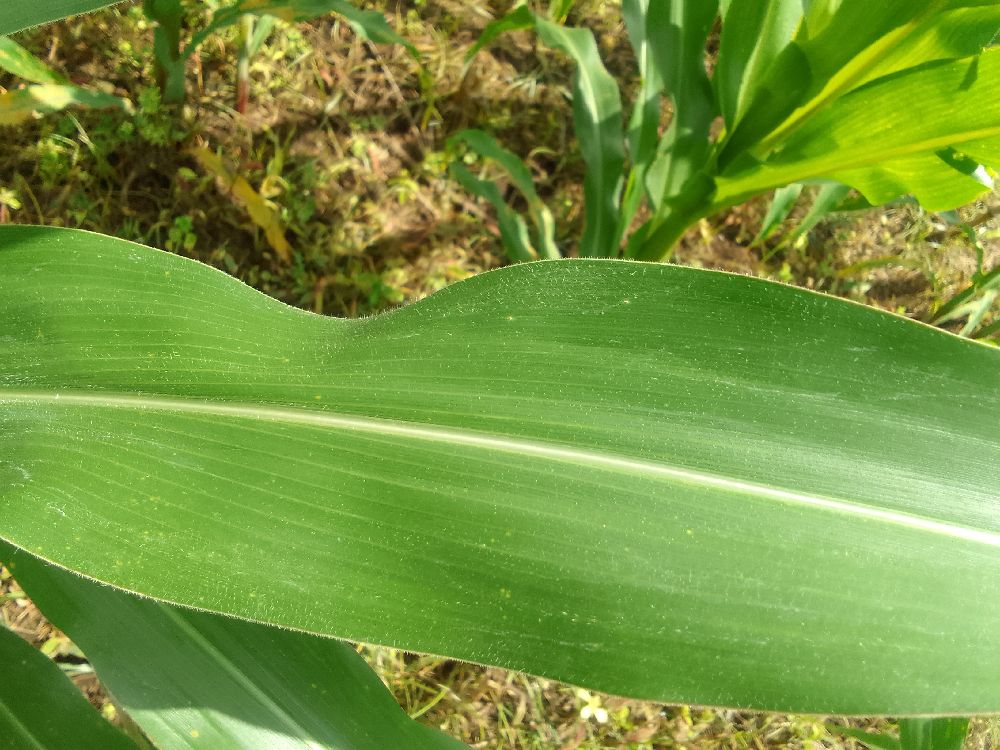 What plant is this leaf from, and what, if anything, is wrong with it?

maize, healthy
